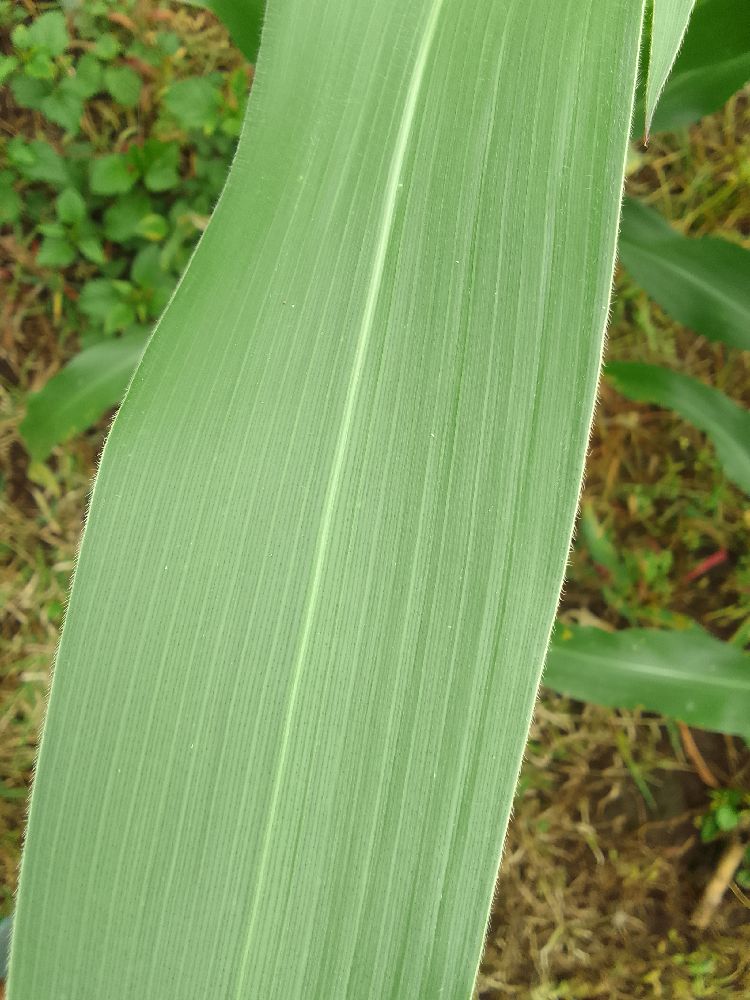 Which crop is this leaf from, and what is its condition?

maize, healthy
